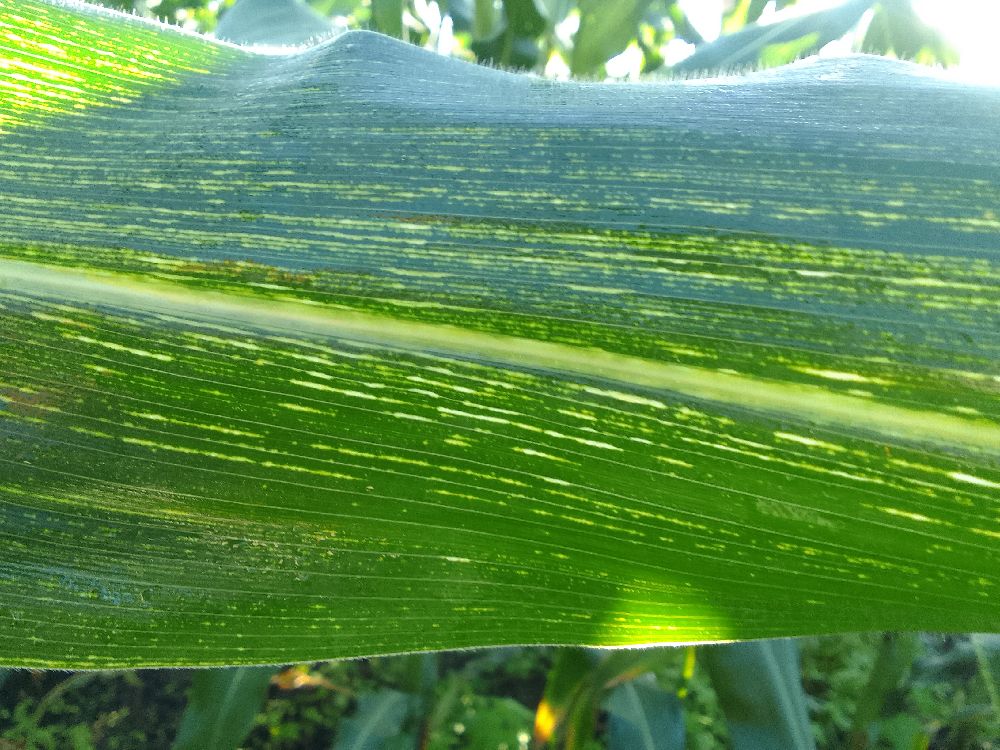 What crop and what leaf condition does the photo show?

maize, maize streak virus
